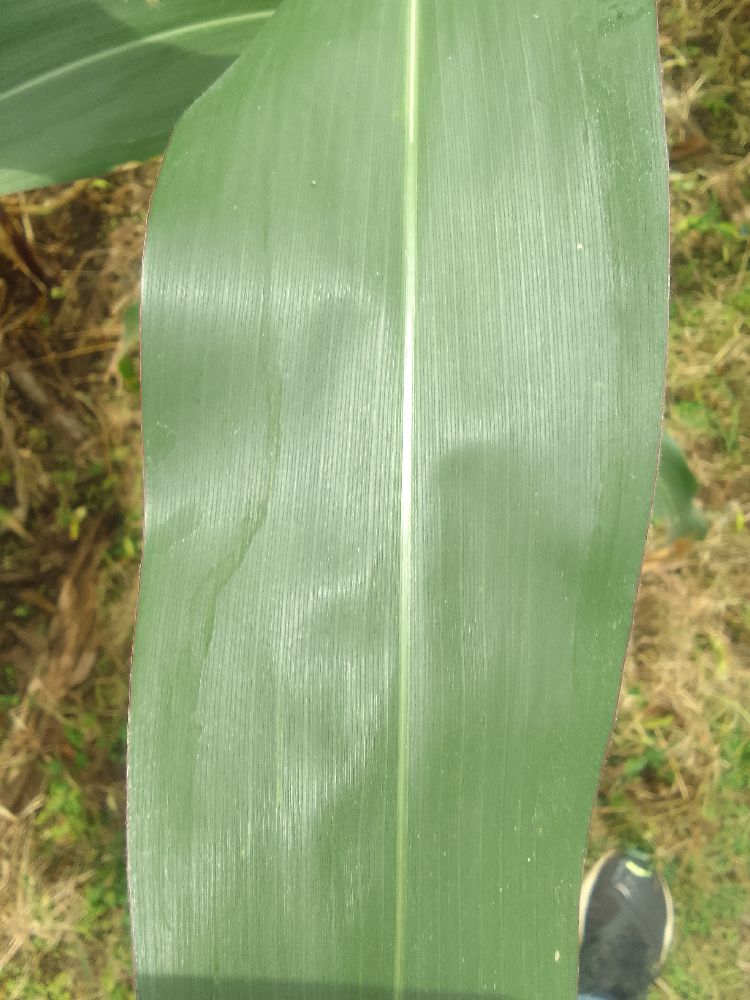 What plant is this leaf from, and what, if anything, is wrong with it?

maize, healthy
